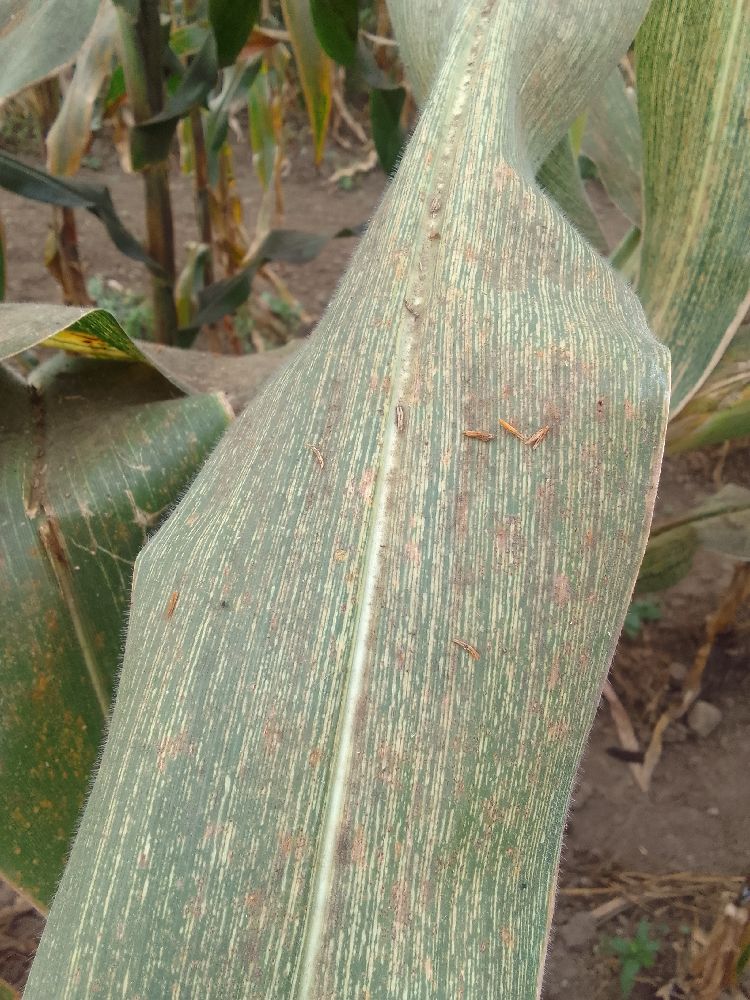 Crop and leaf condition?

maize, maize streak virus
